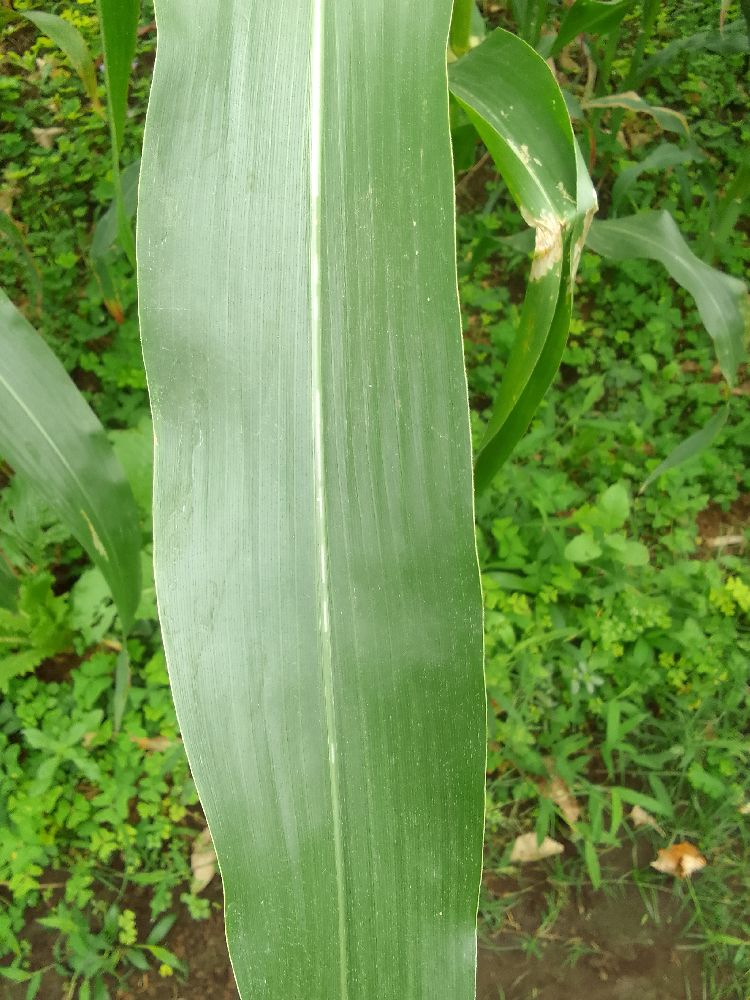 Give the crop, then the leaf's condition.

maize, healthy
